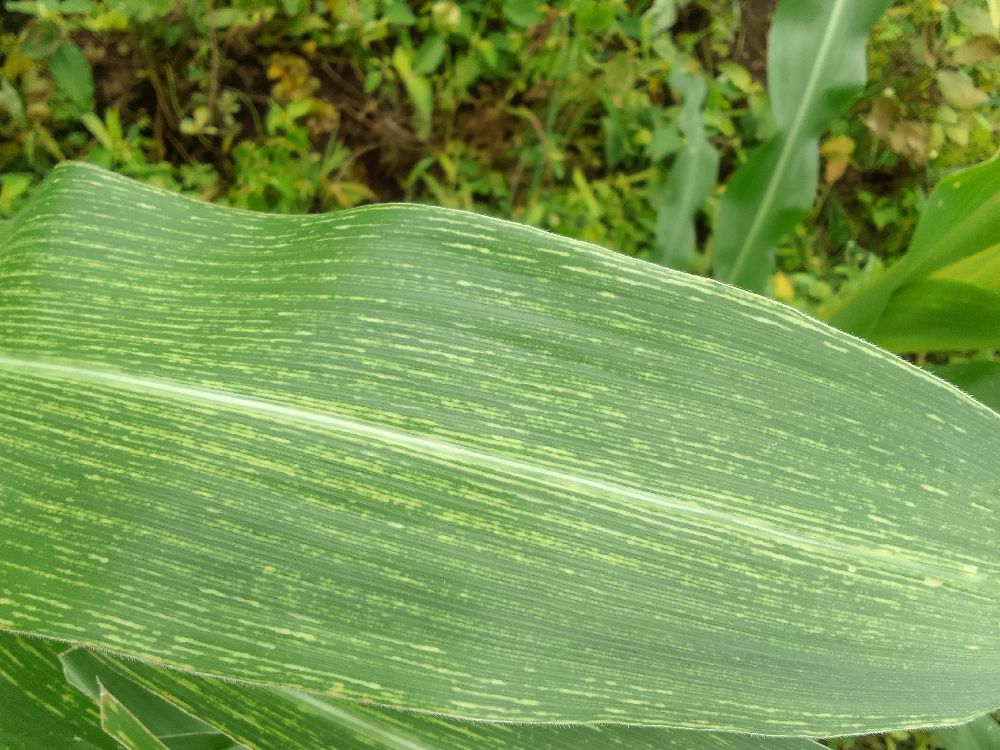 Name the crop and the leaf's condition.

maize, maize streak virus
